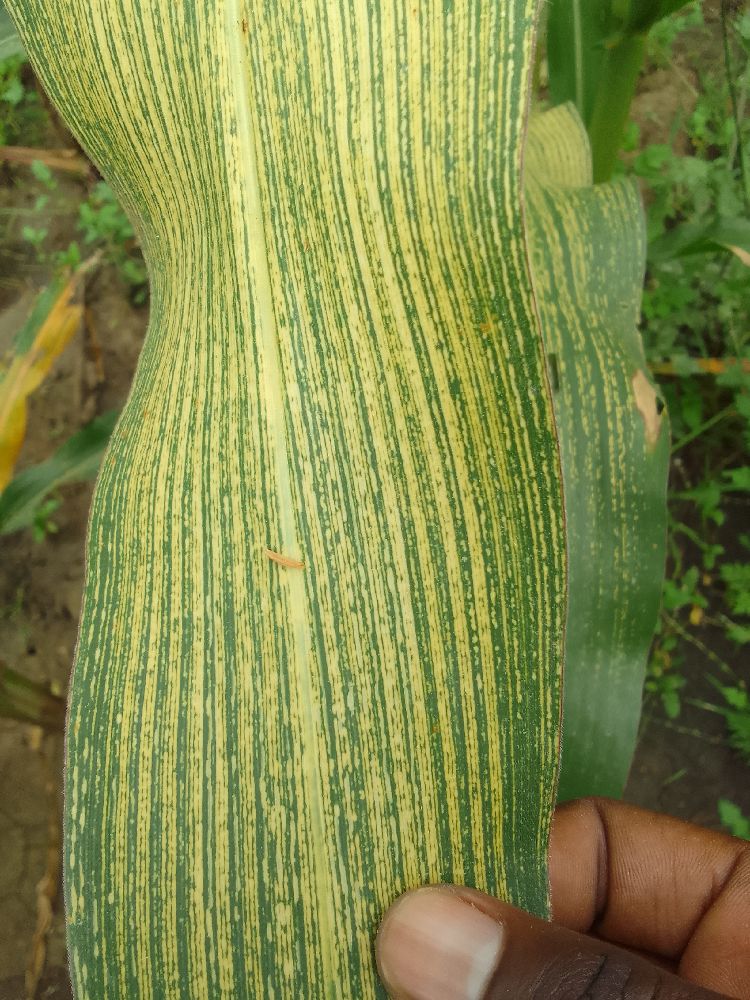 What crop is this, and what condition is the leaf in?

maize, maize streak virus
